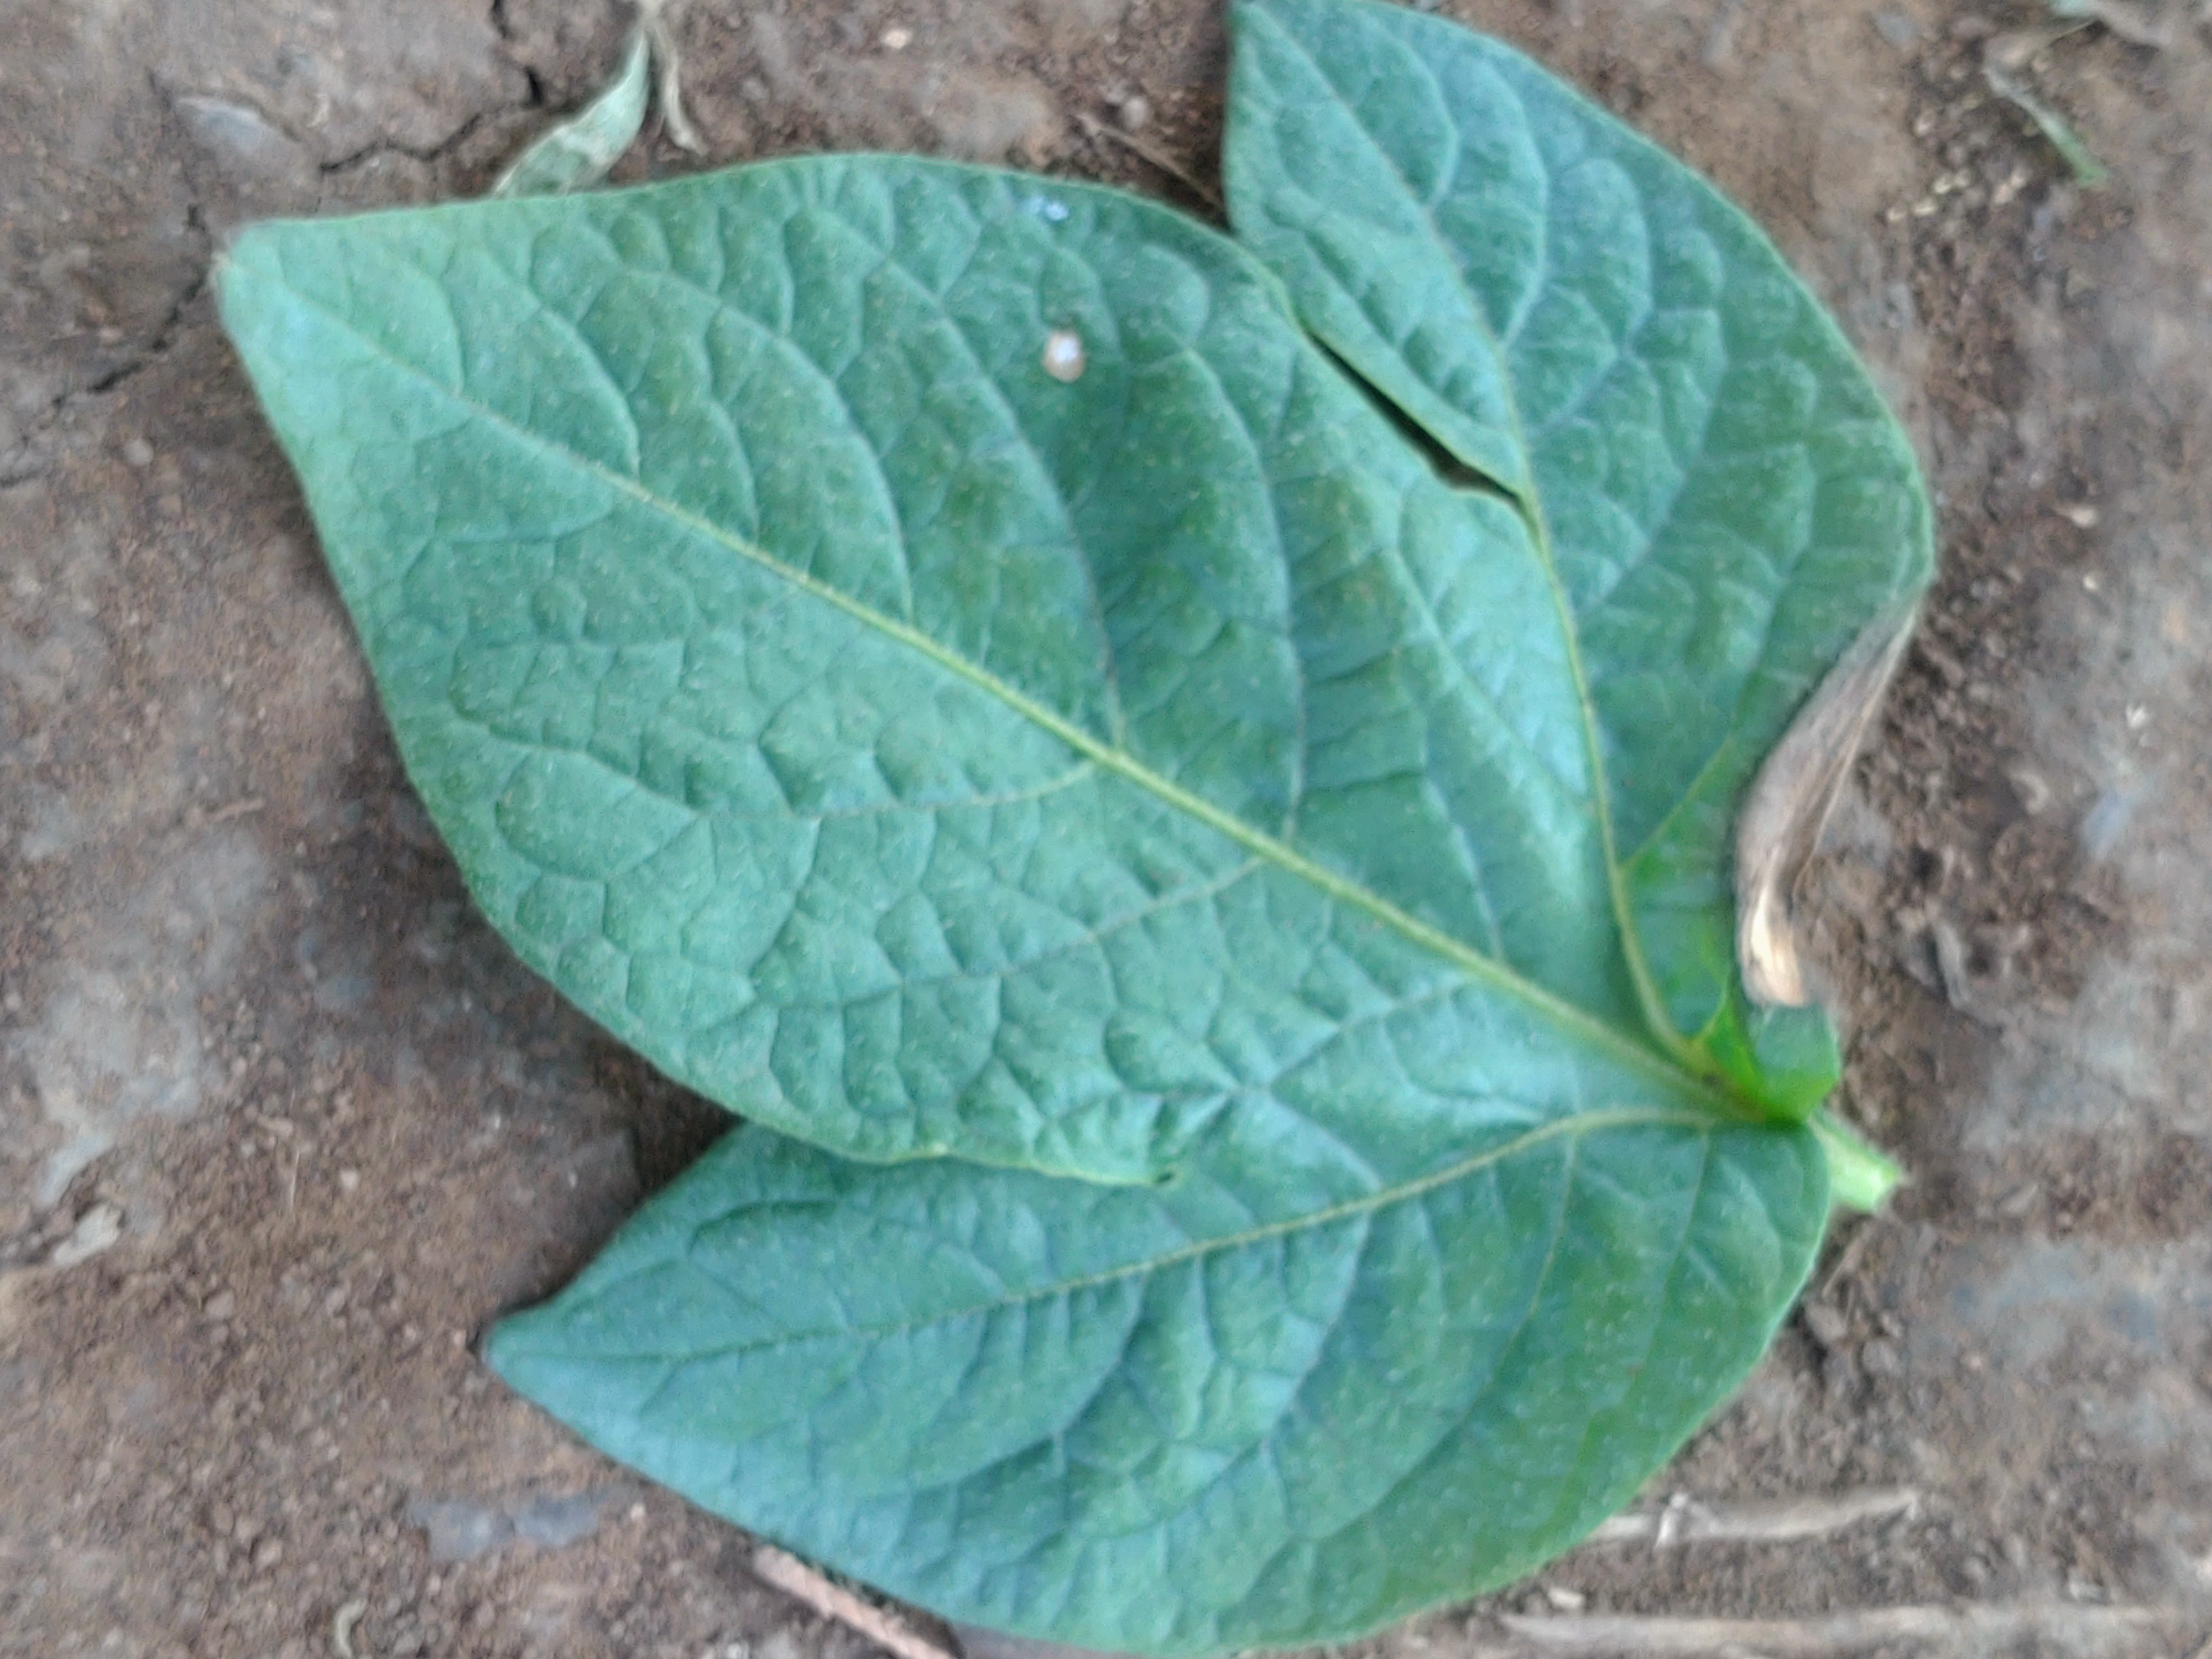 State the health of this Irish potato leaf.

early blight
